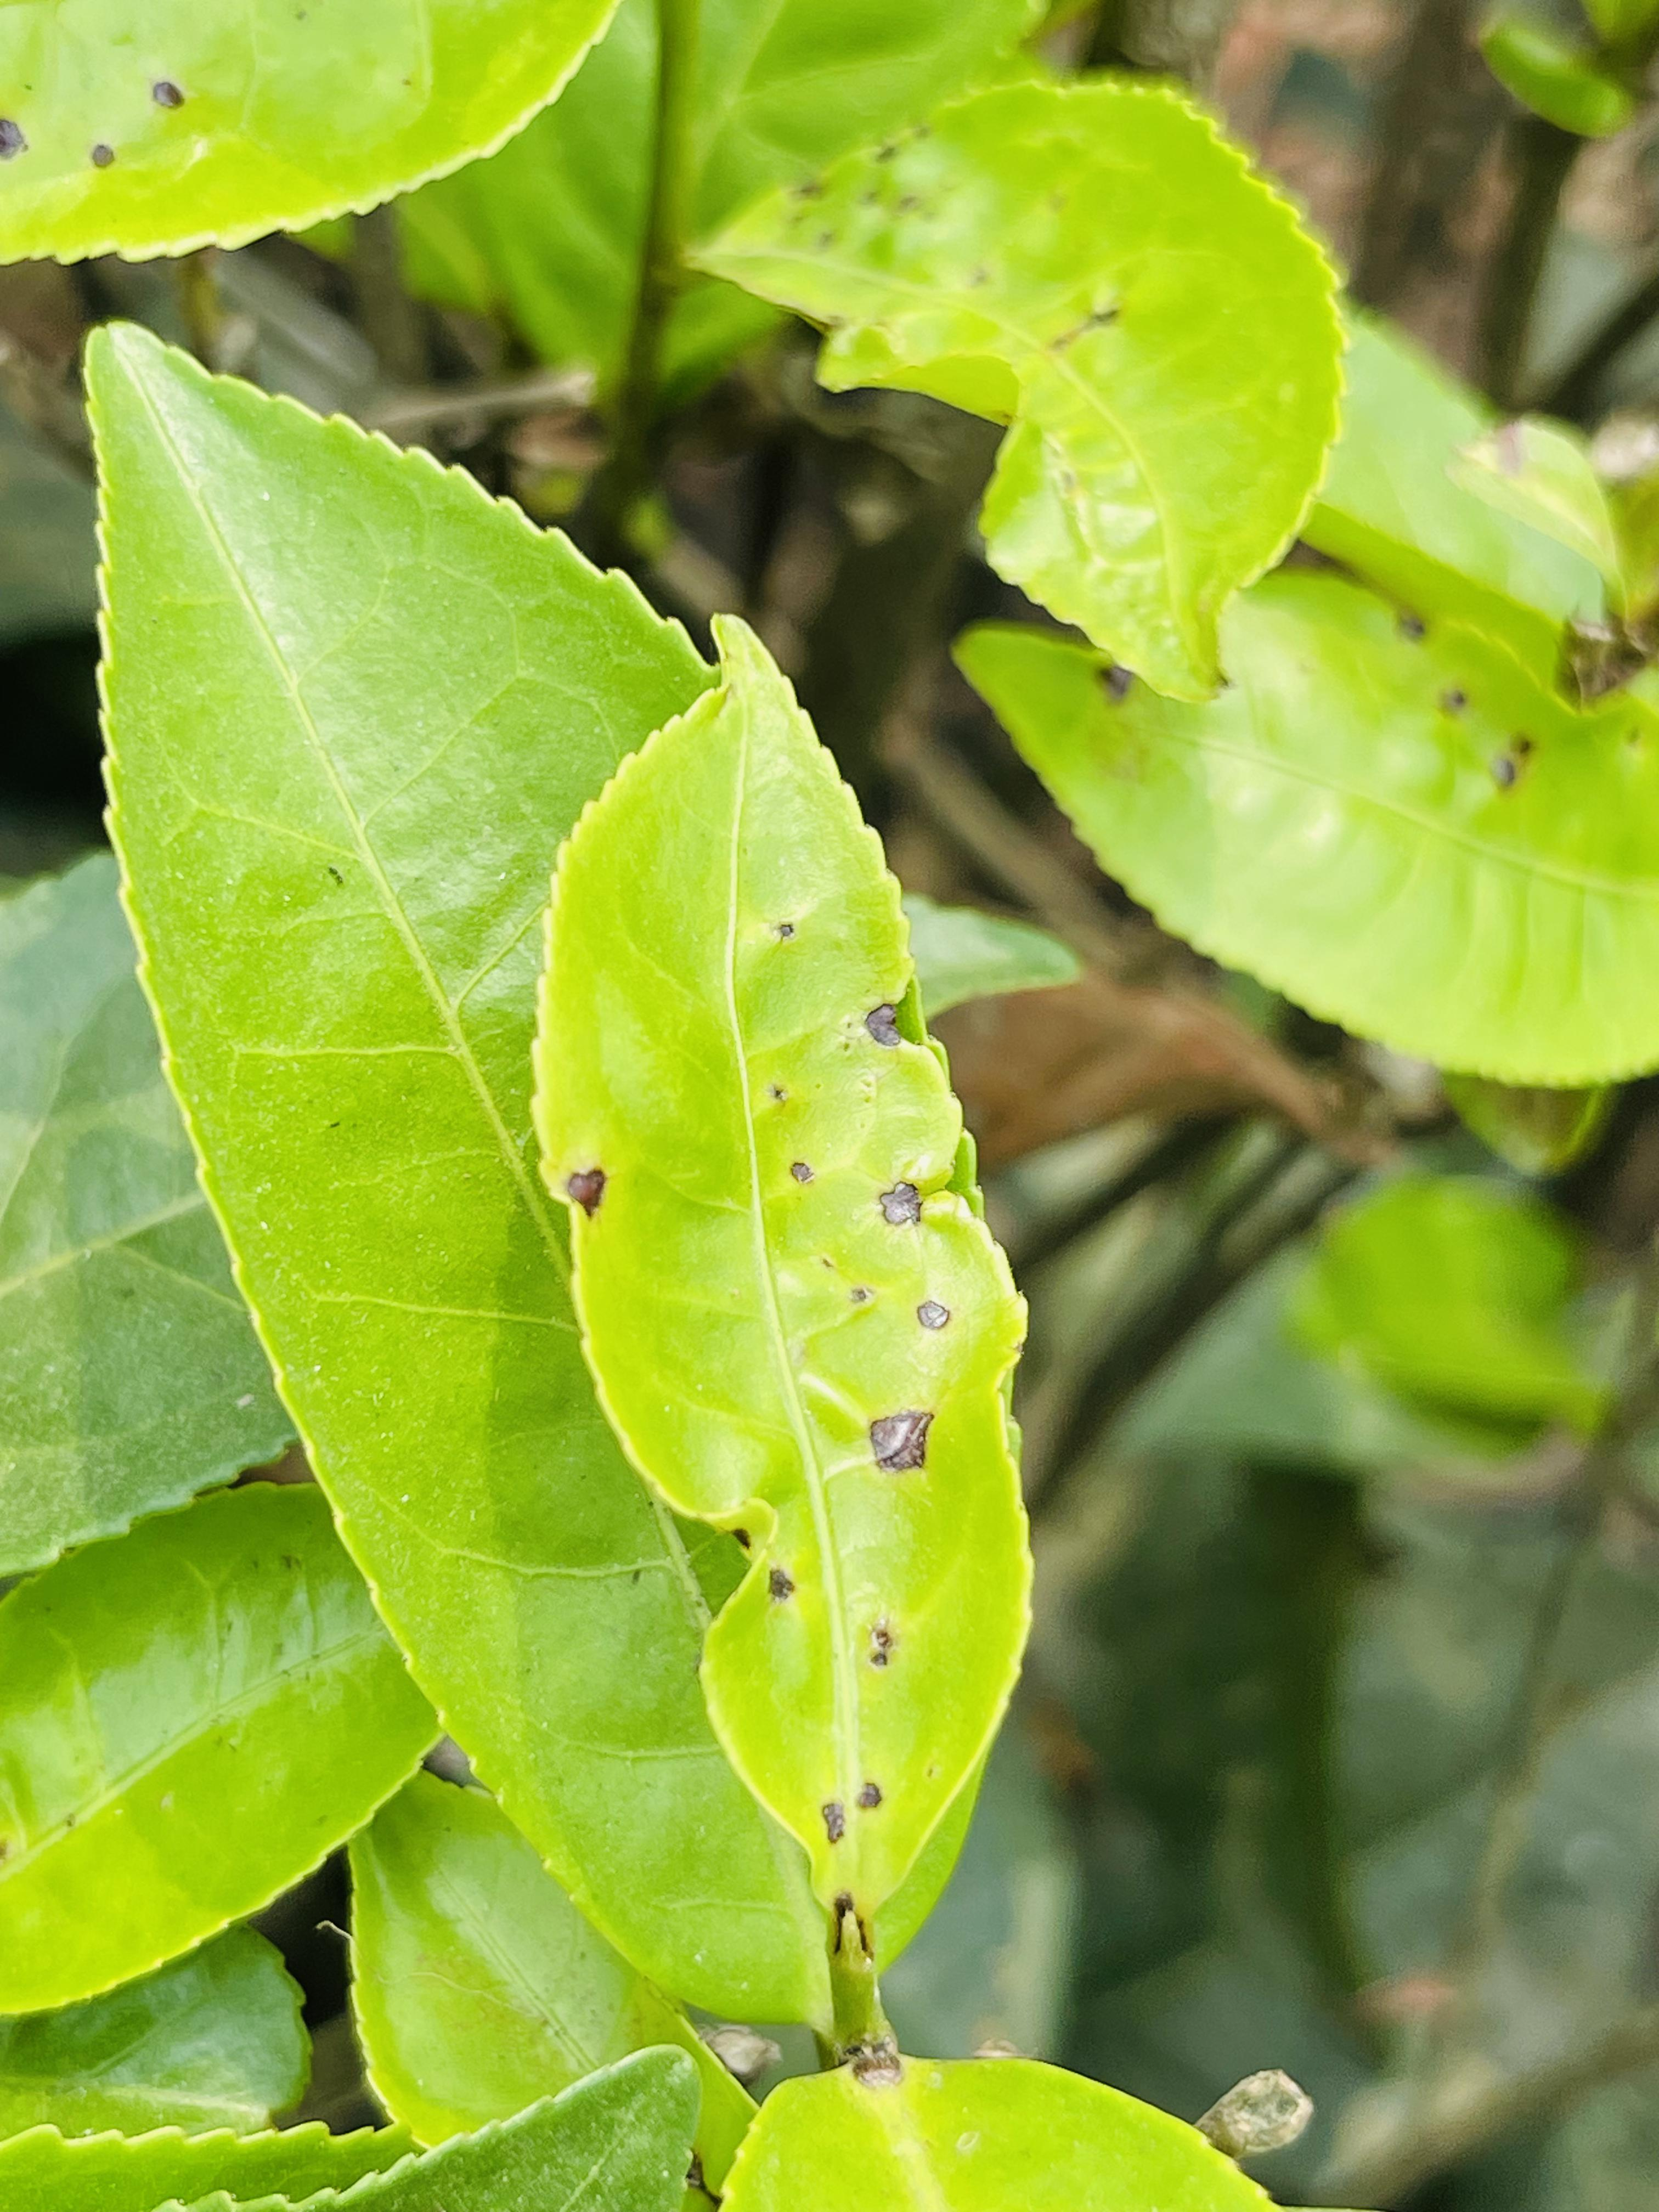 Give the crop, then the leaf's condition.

tea, helopeltis
